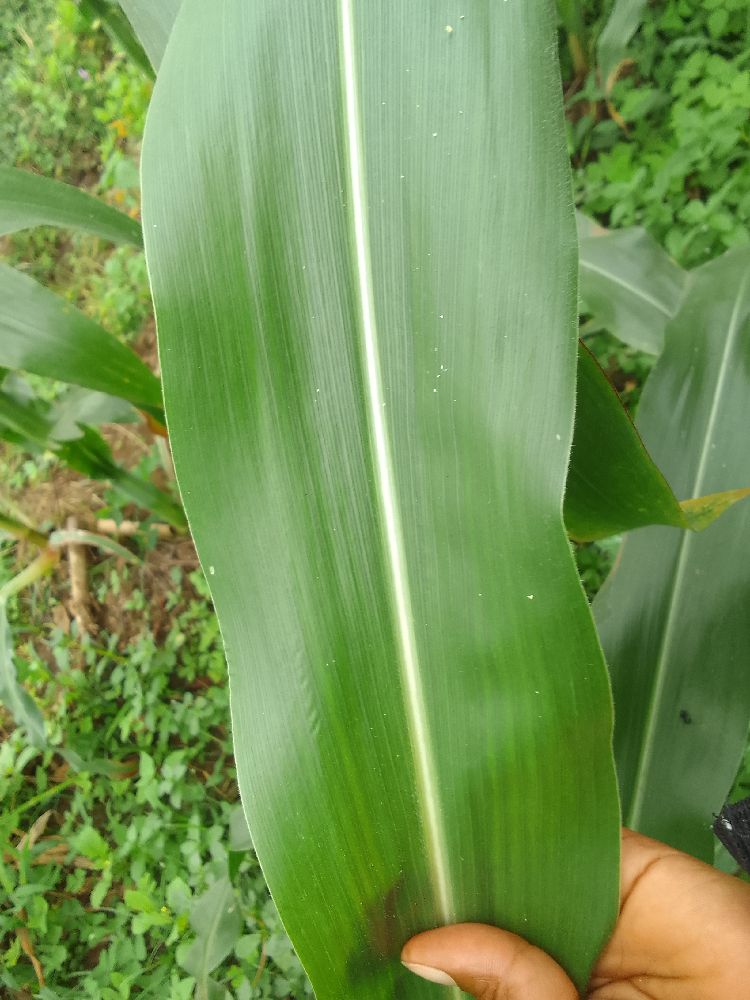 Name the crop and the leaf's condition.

maize, healthy
